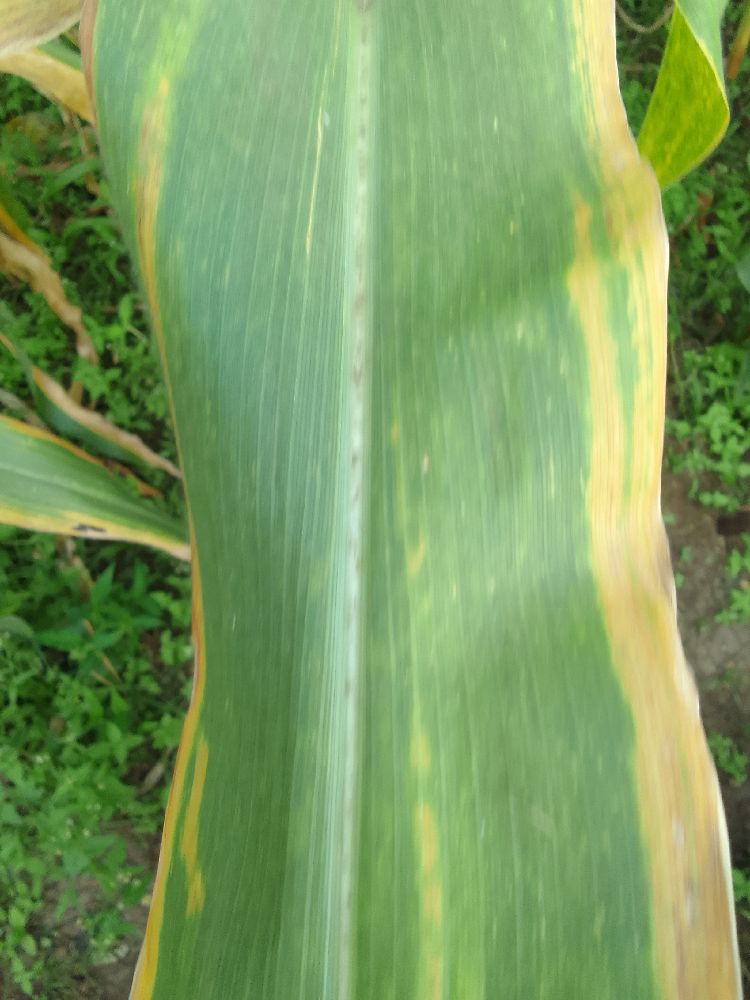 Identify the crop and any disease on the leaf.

maize, maize lethal necrosis
